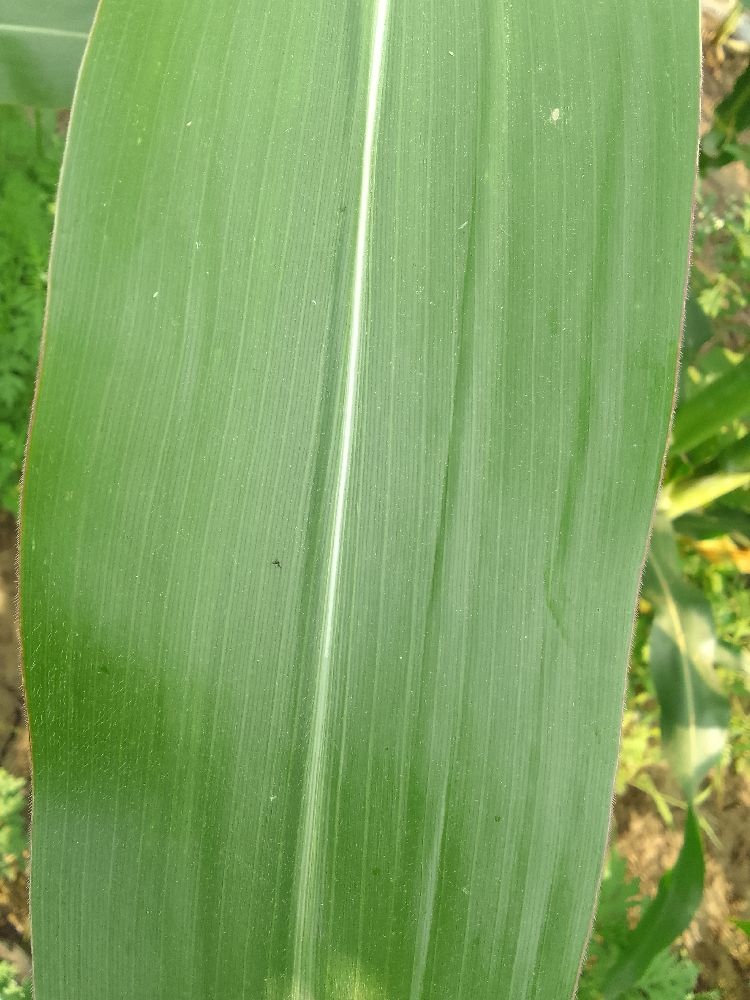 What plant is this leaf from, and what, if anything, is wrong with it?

maize, healthy
